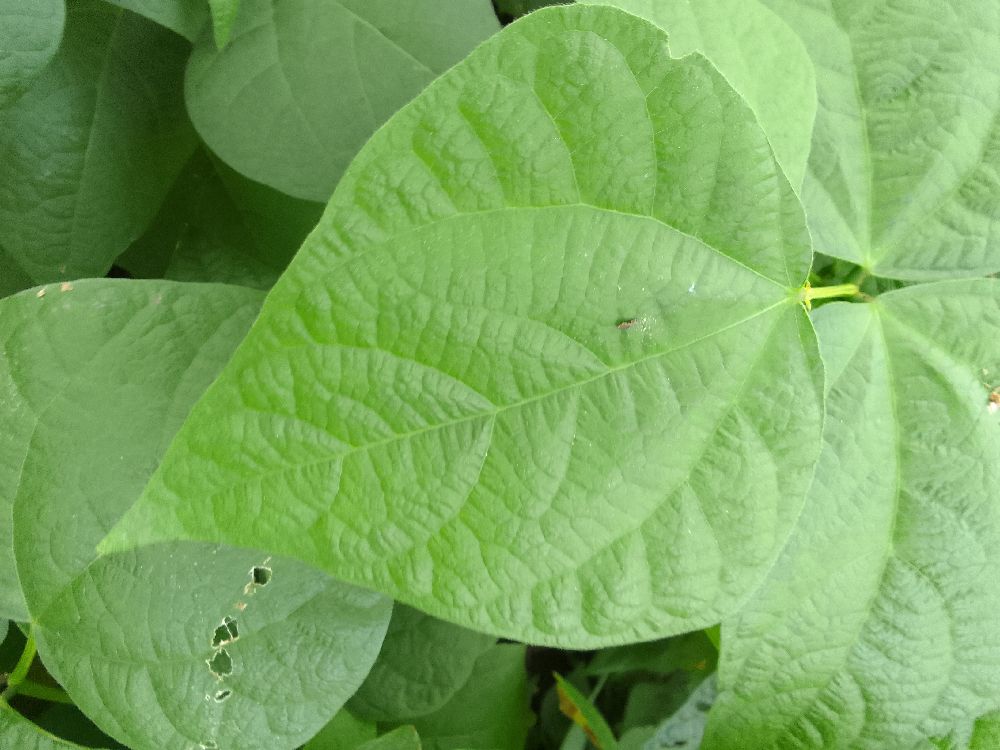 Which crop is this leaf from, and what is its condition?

common bean, healthy
